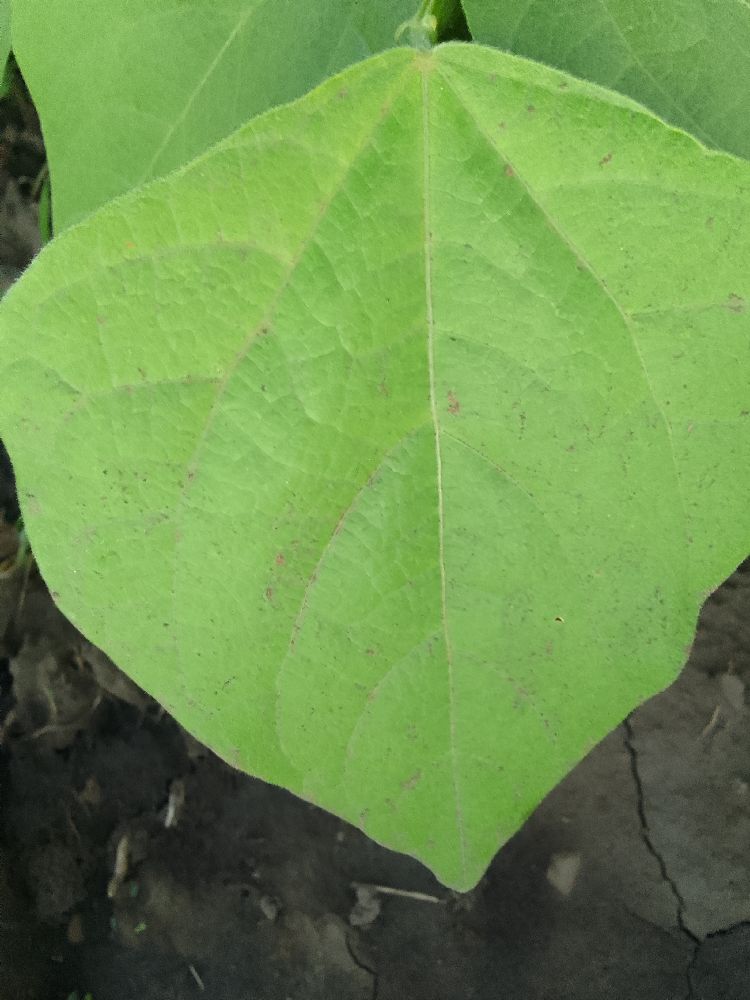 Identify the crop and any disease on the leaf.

common bean, healthy
